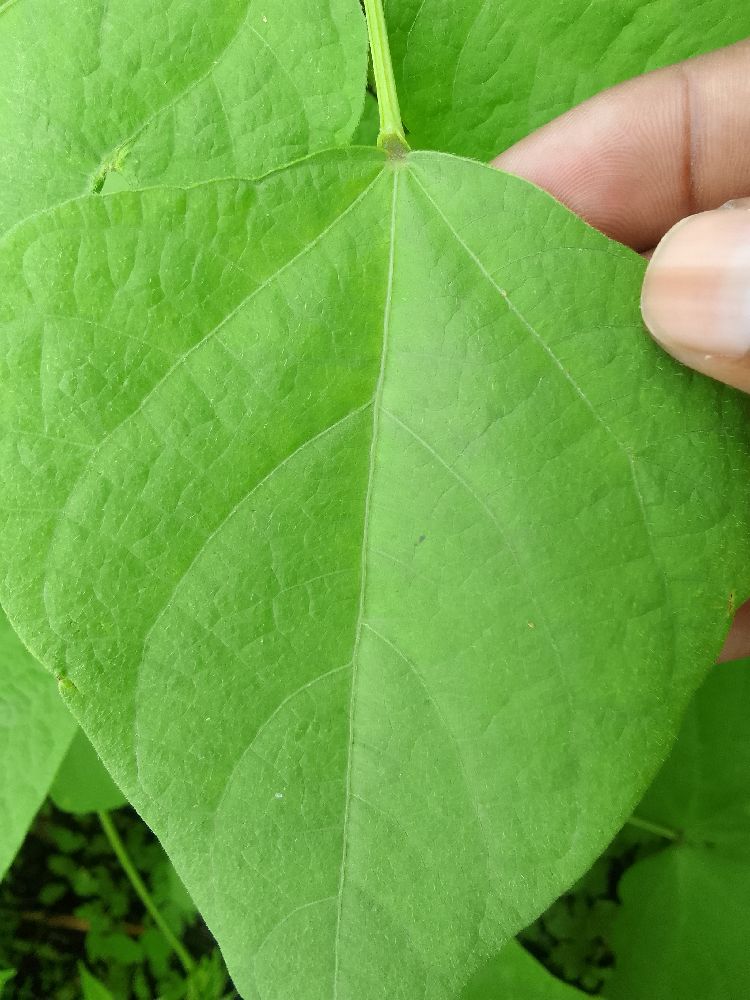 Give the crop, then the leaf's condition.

common bean, healthy
